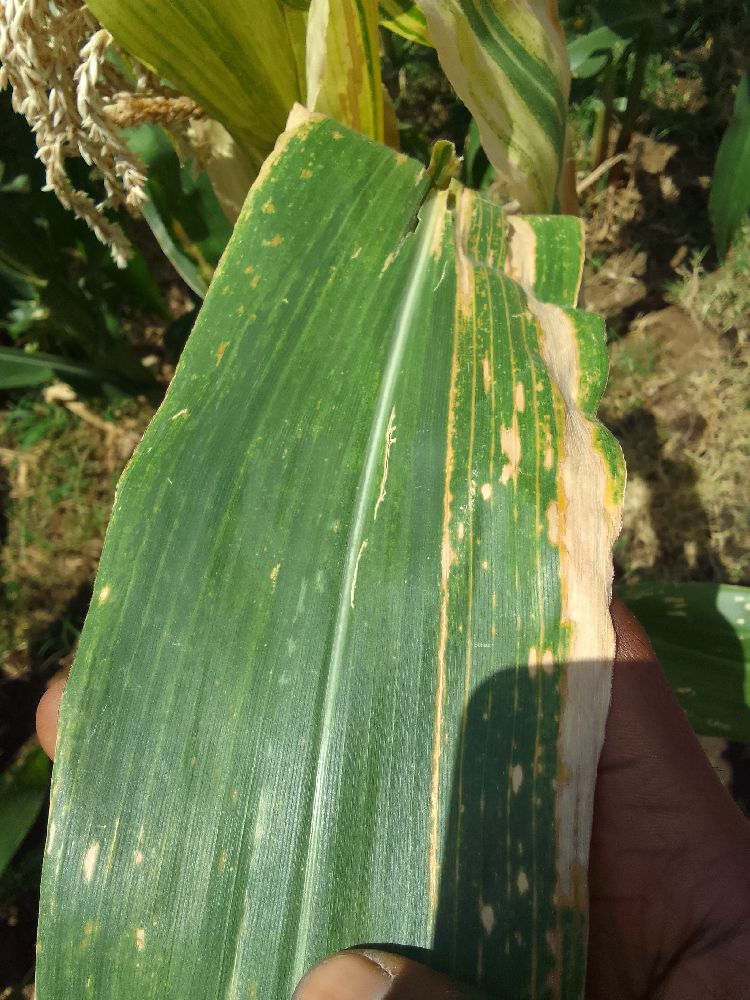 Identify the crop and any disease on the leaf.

maize, maize lethal necrosis
